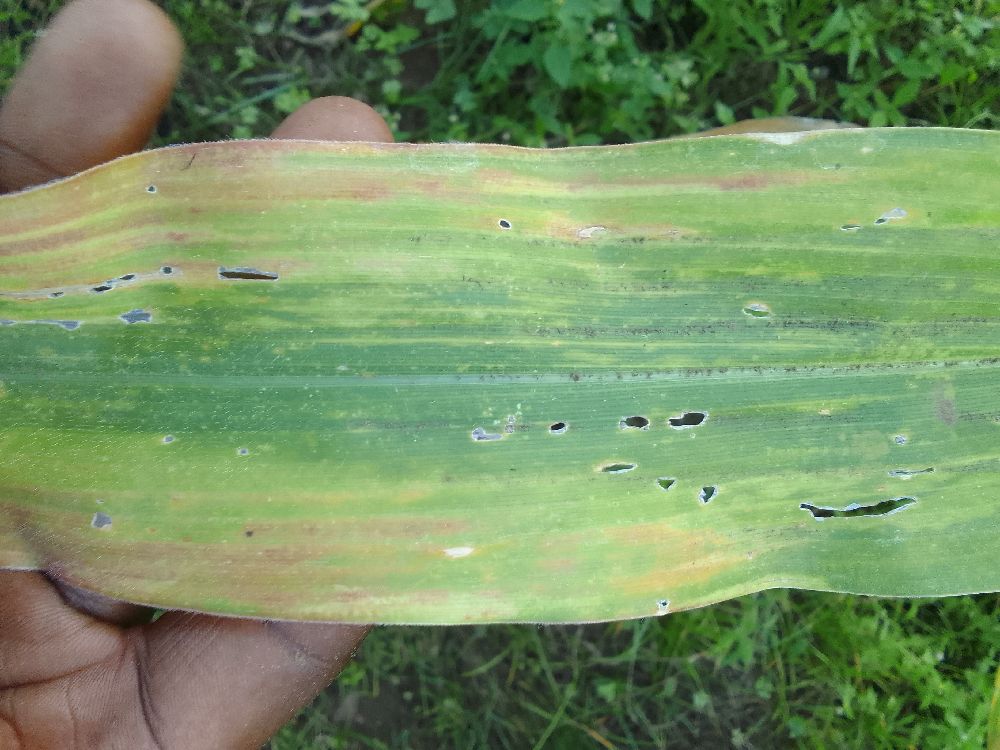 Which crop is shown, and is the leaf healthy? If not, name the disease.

maize, maize lethal necrosis
